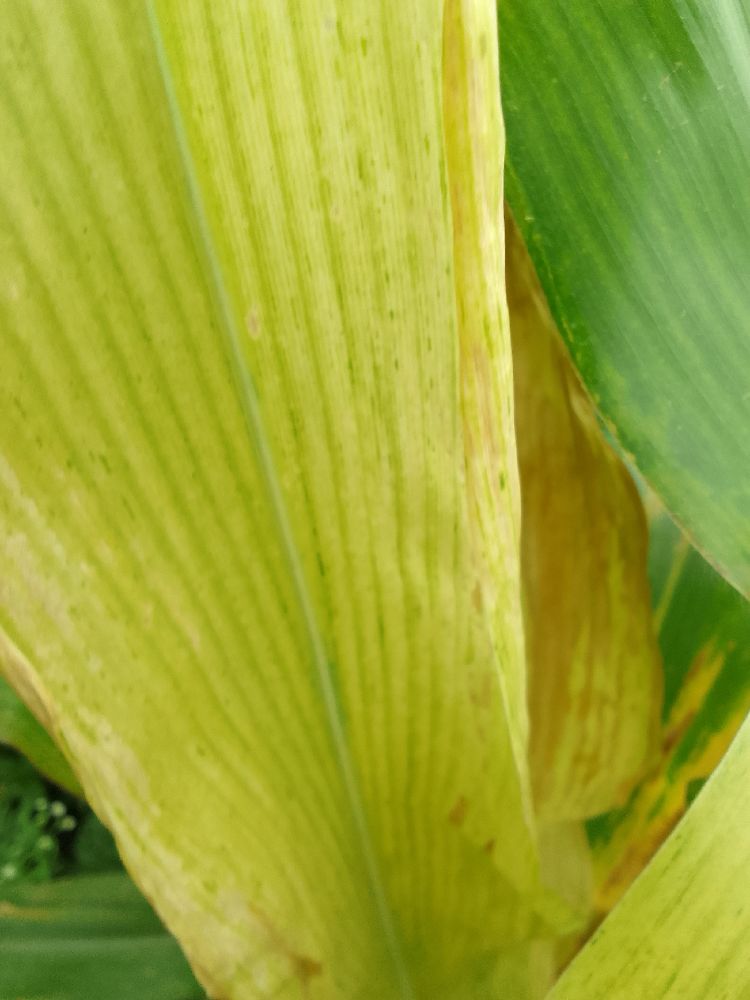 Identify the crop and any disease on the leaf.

maize, maize lethal necrosis
